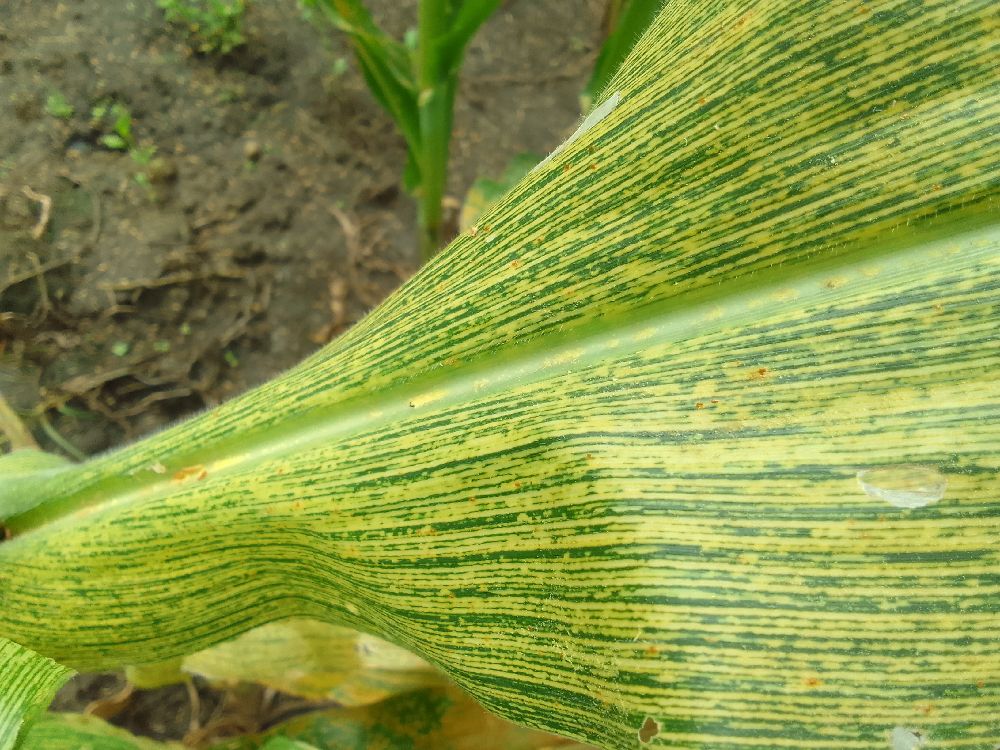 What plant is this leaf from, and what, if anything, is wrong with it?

maize, maize streak virus
